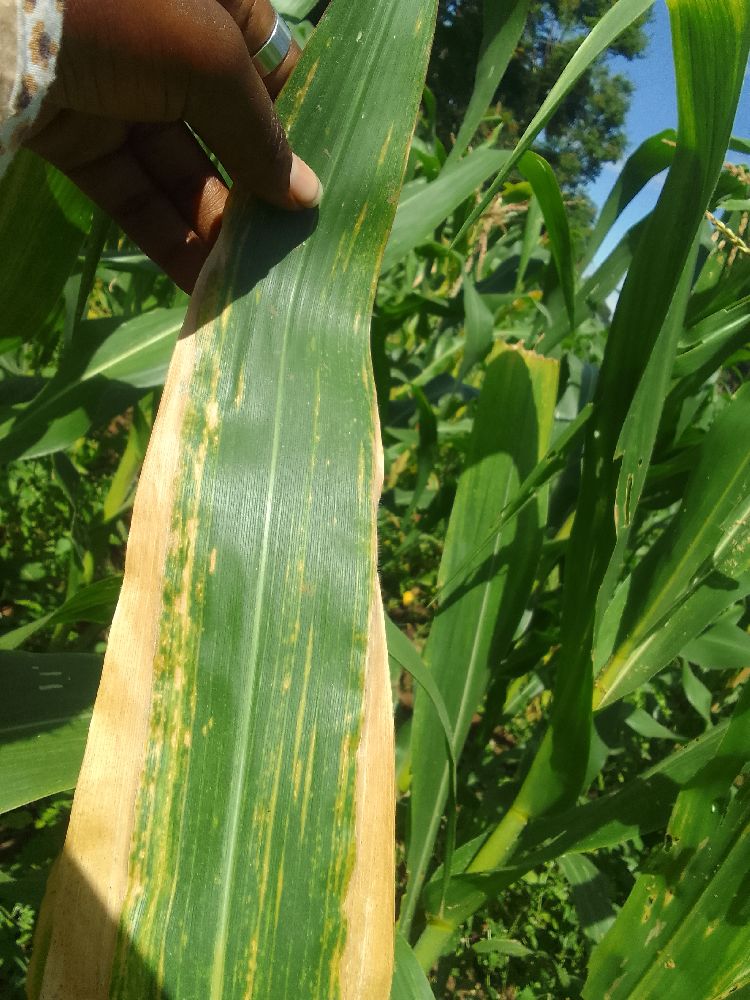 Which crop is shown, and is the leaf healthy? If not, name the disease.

maize, maize lethal necrosis
